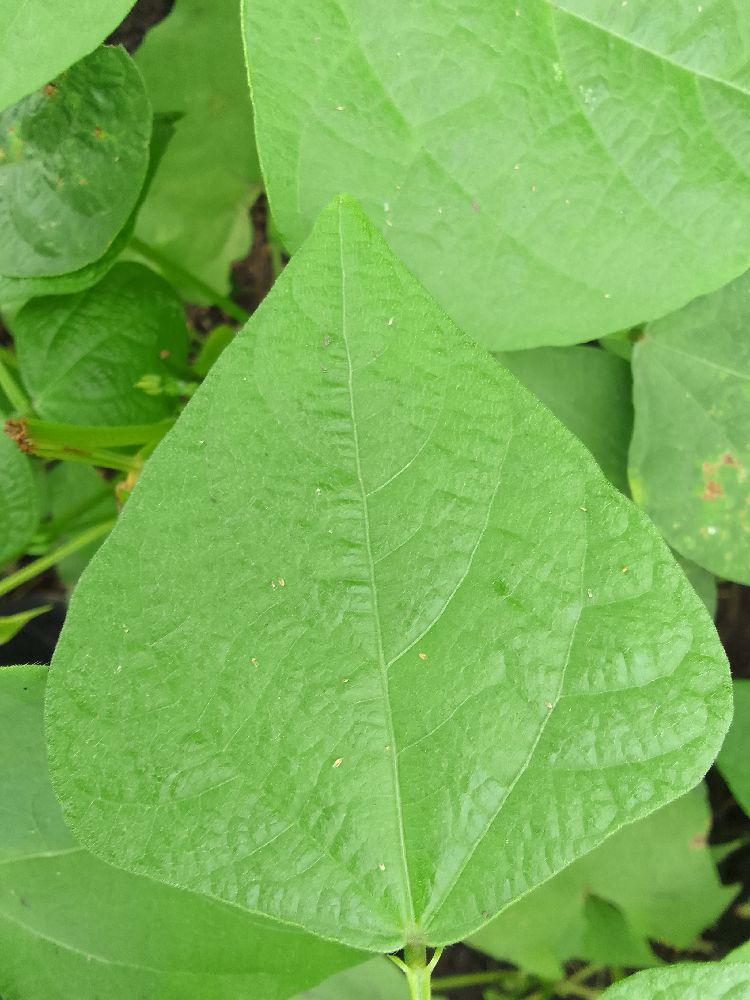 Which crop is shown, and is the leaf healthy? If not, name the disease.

common bean, healthy
